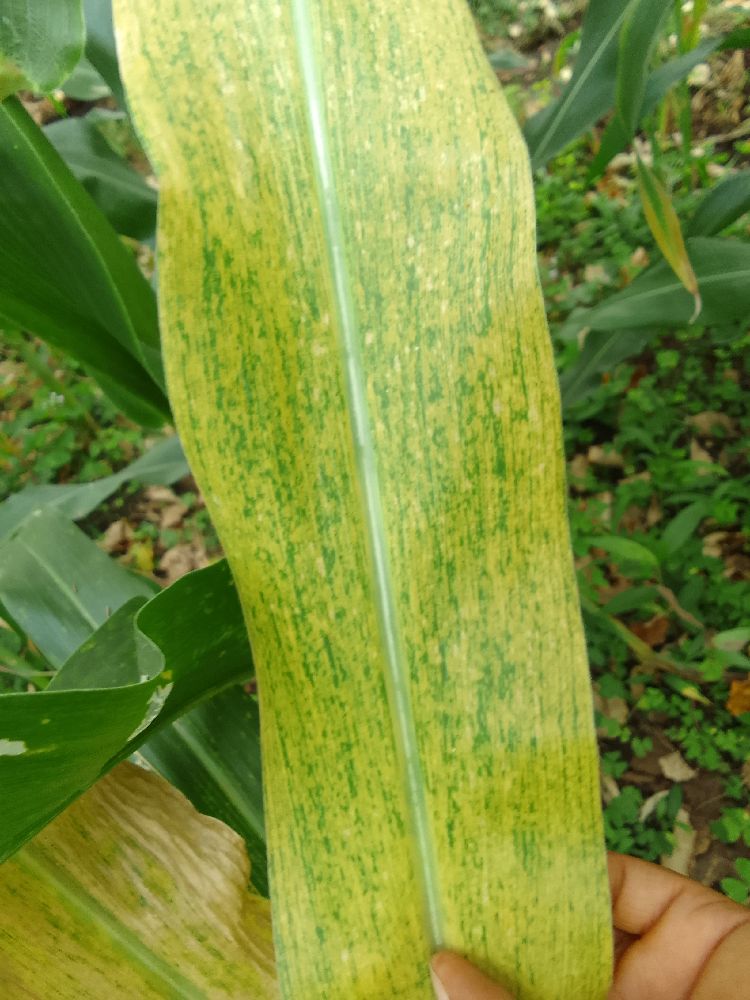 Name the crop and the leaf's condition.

maize, maize lethal necrosis
